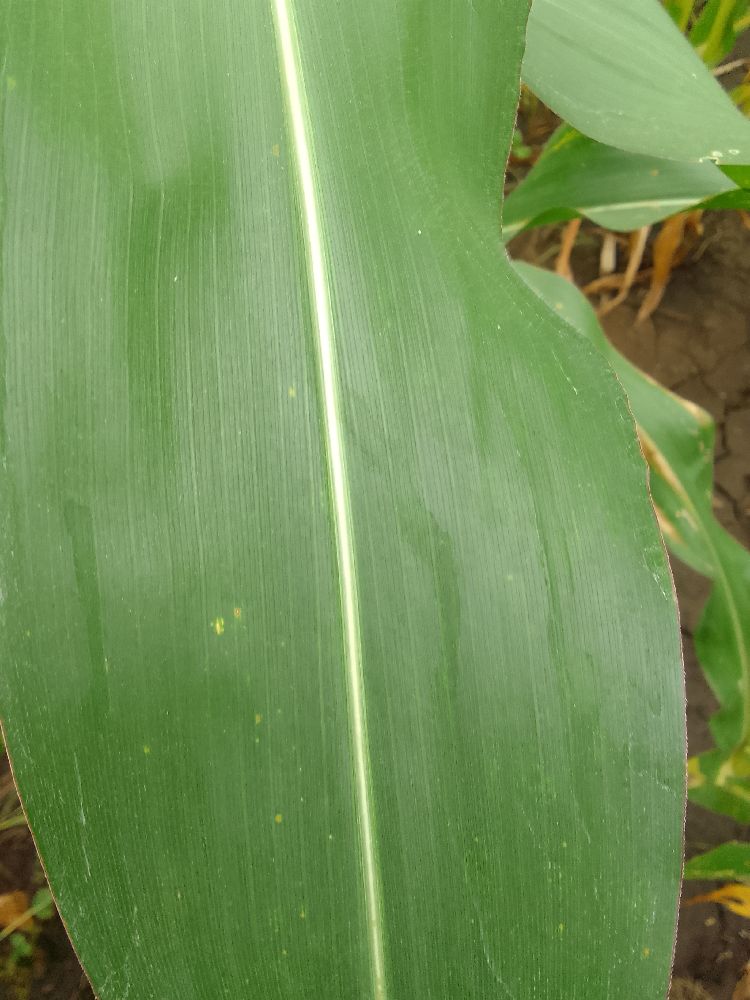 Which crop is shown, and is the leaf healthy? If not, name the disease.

maize, healthy
